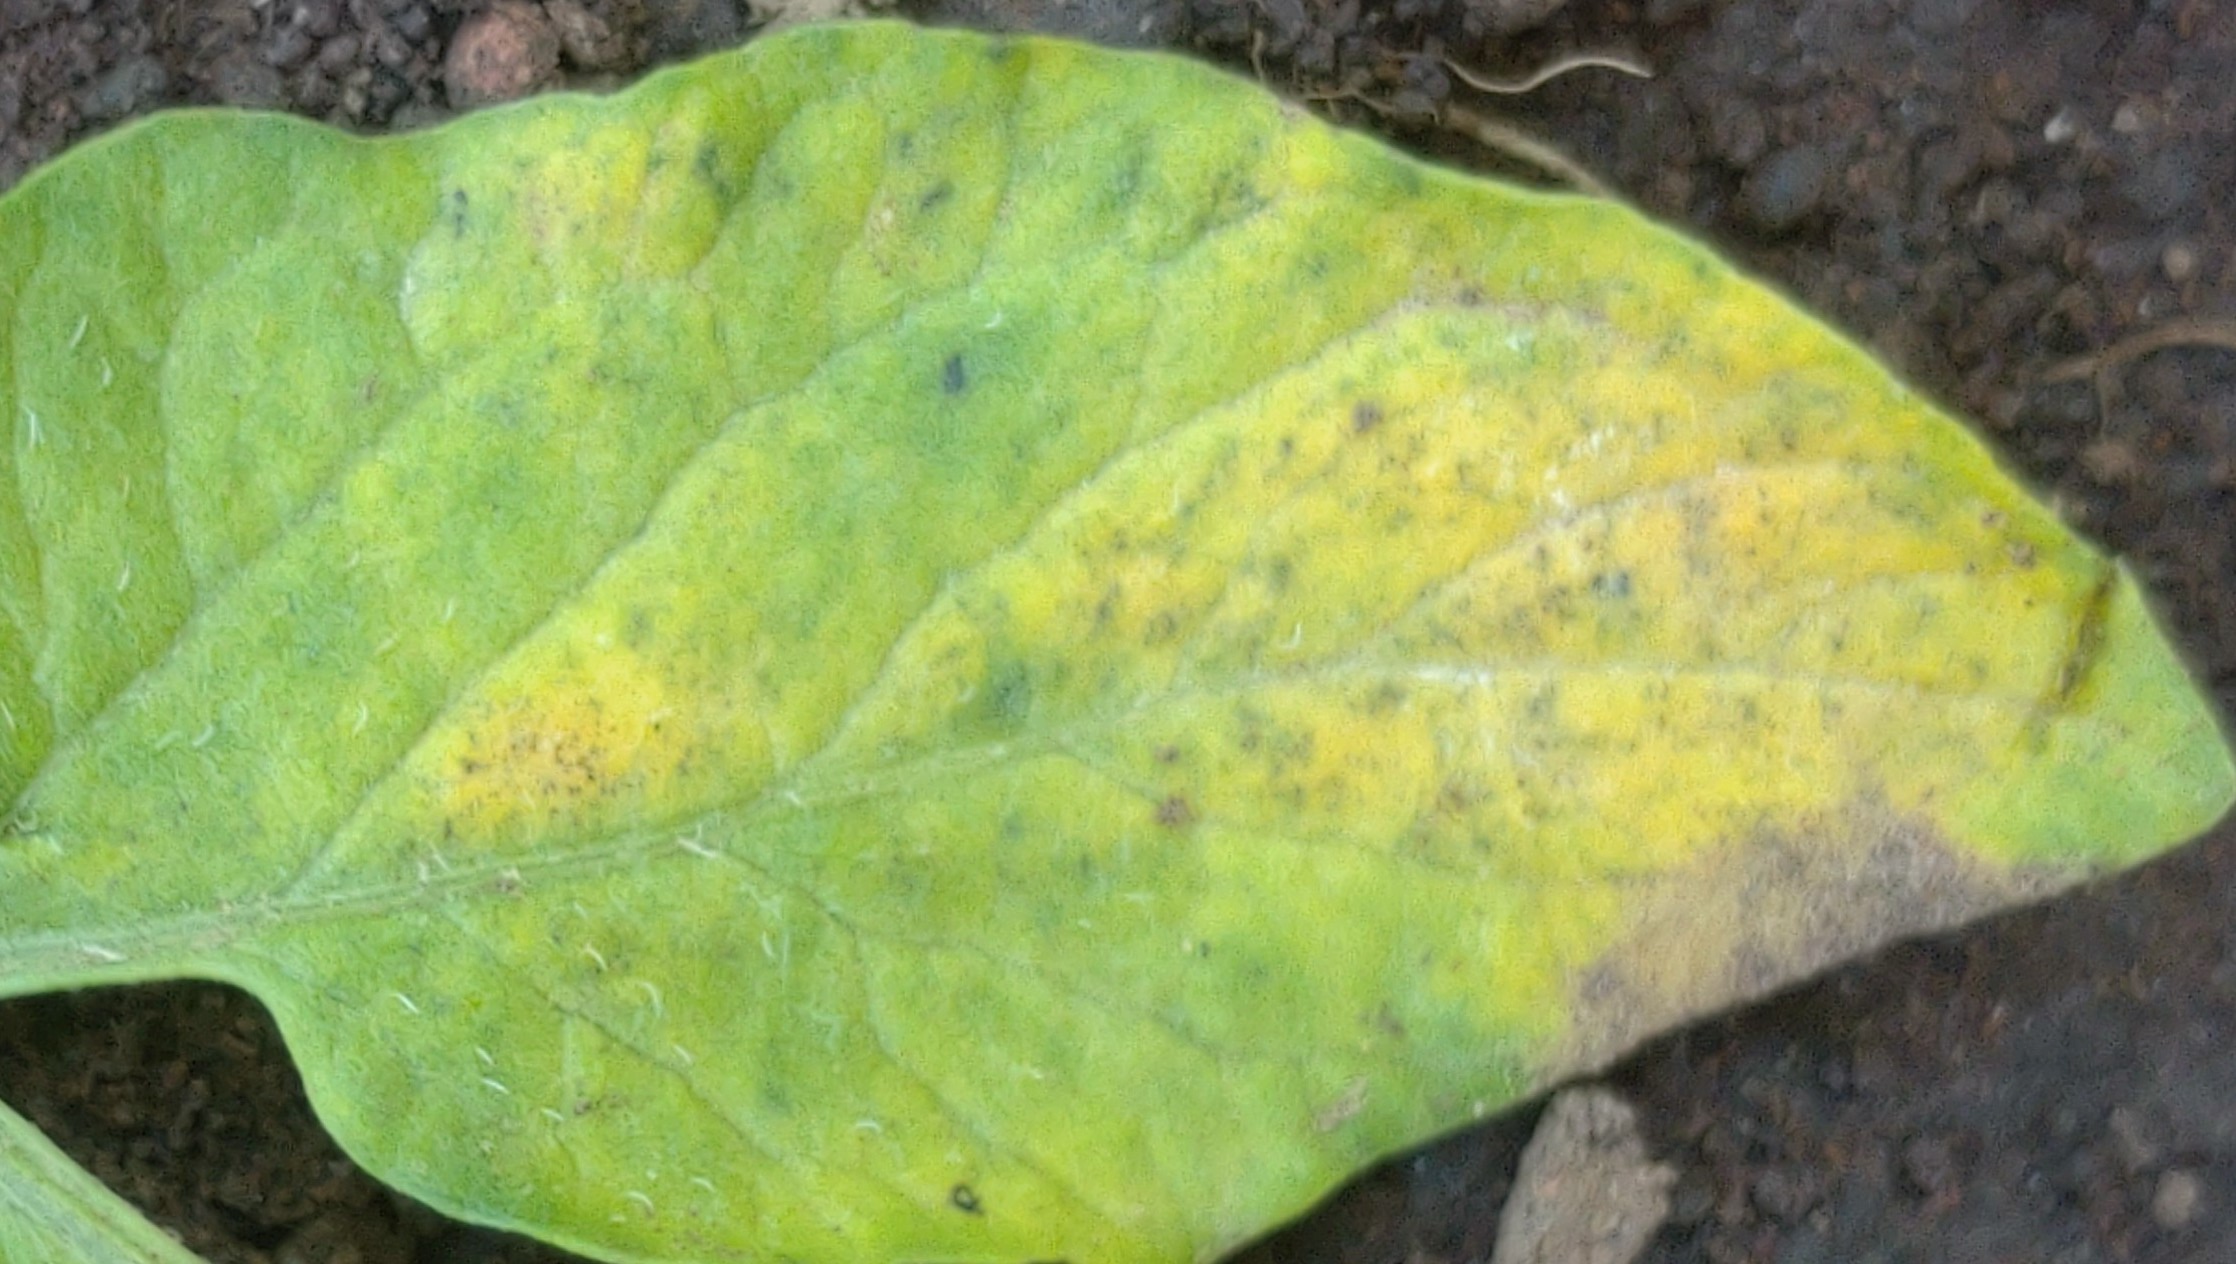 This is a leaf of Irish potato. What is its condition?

late blight
